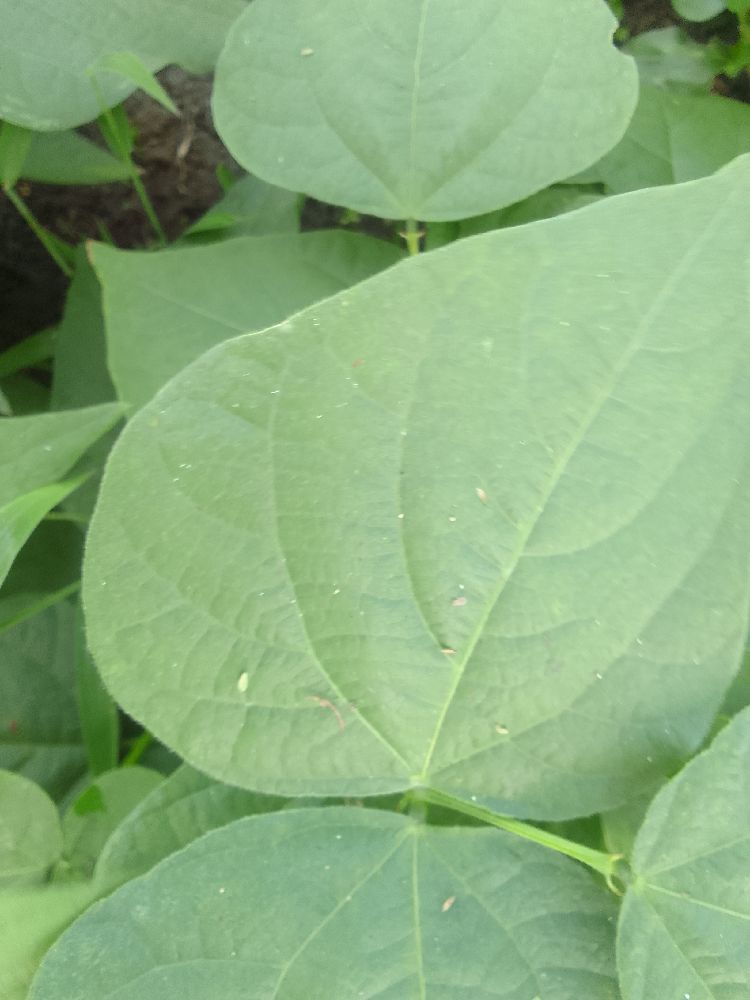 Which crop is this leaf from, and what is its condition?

common bean, healthy
